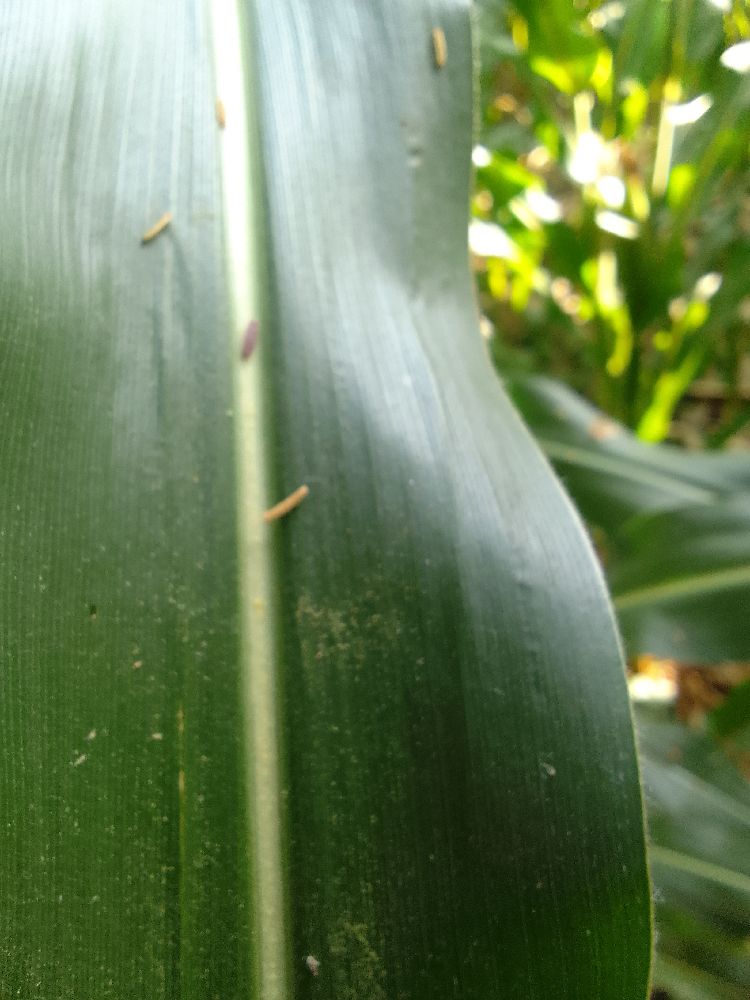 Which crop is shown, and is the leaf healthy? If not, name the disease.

maize, healthy
